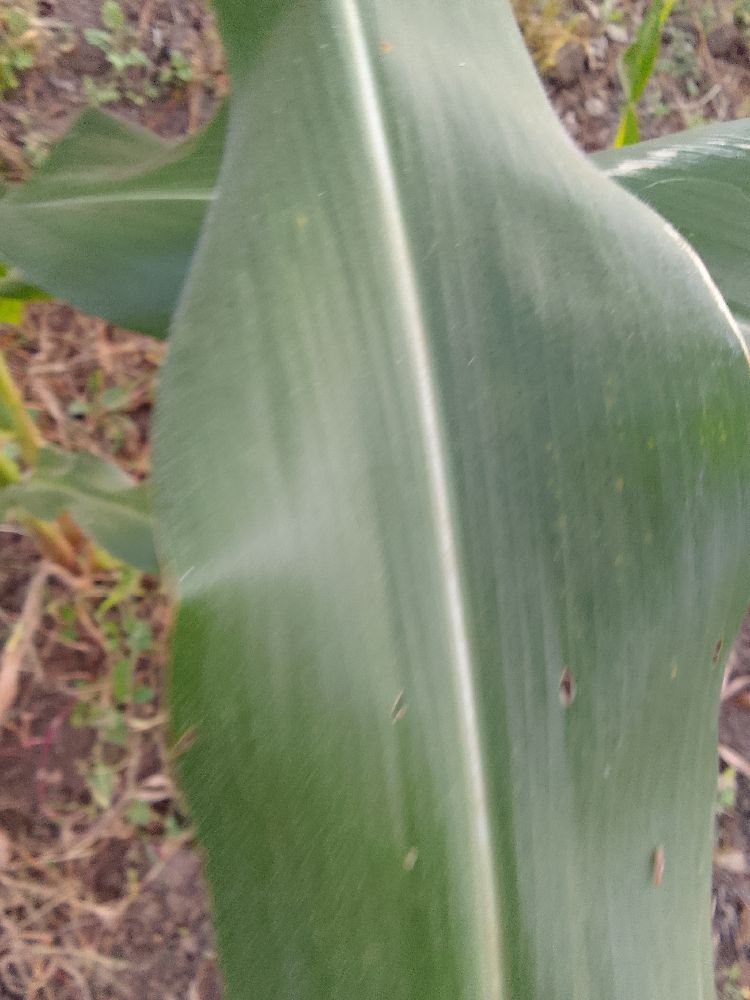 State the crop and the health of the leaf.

maize, healthy
